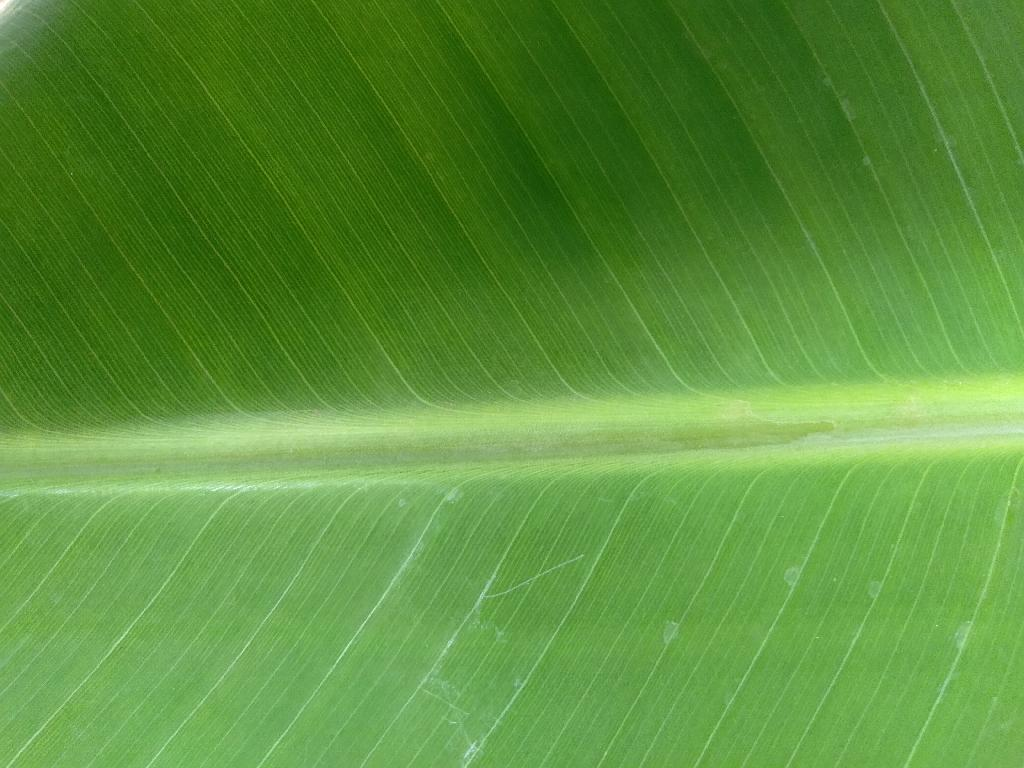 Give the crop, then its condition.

banana, healthy
